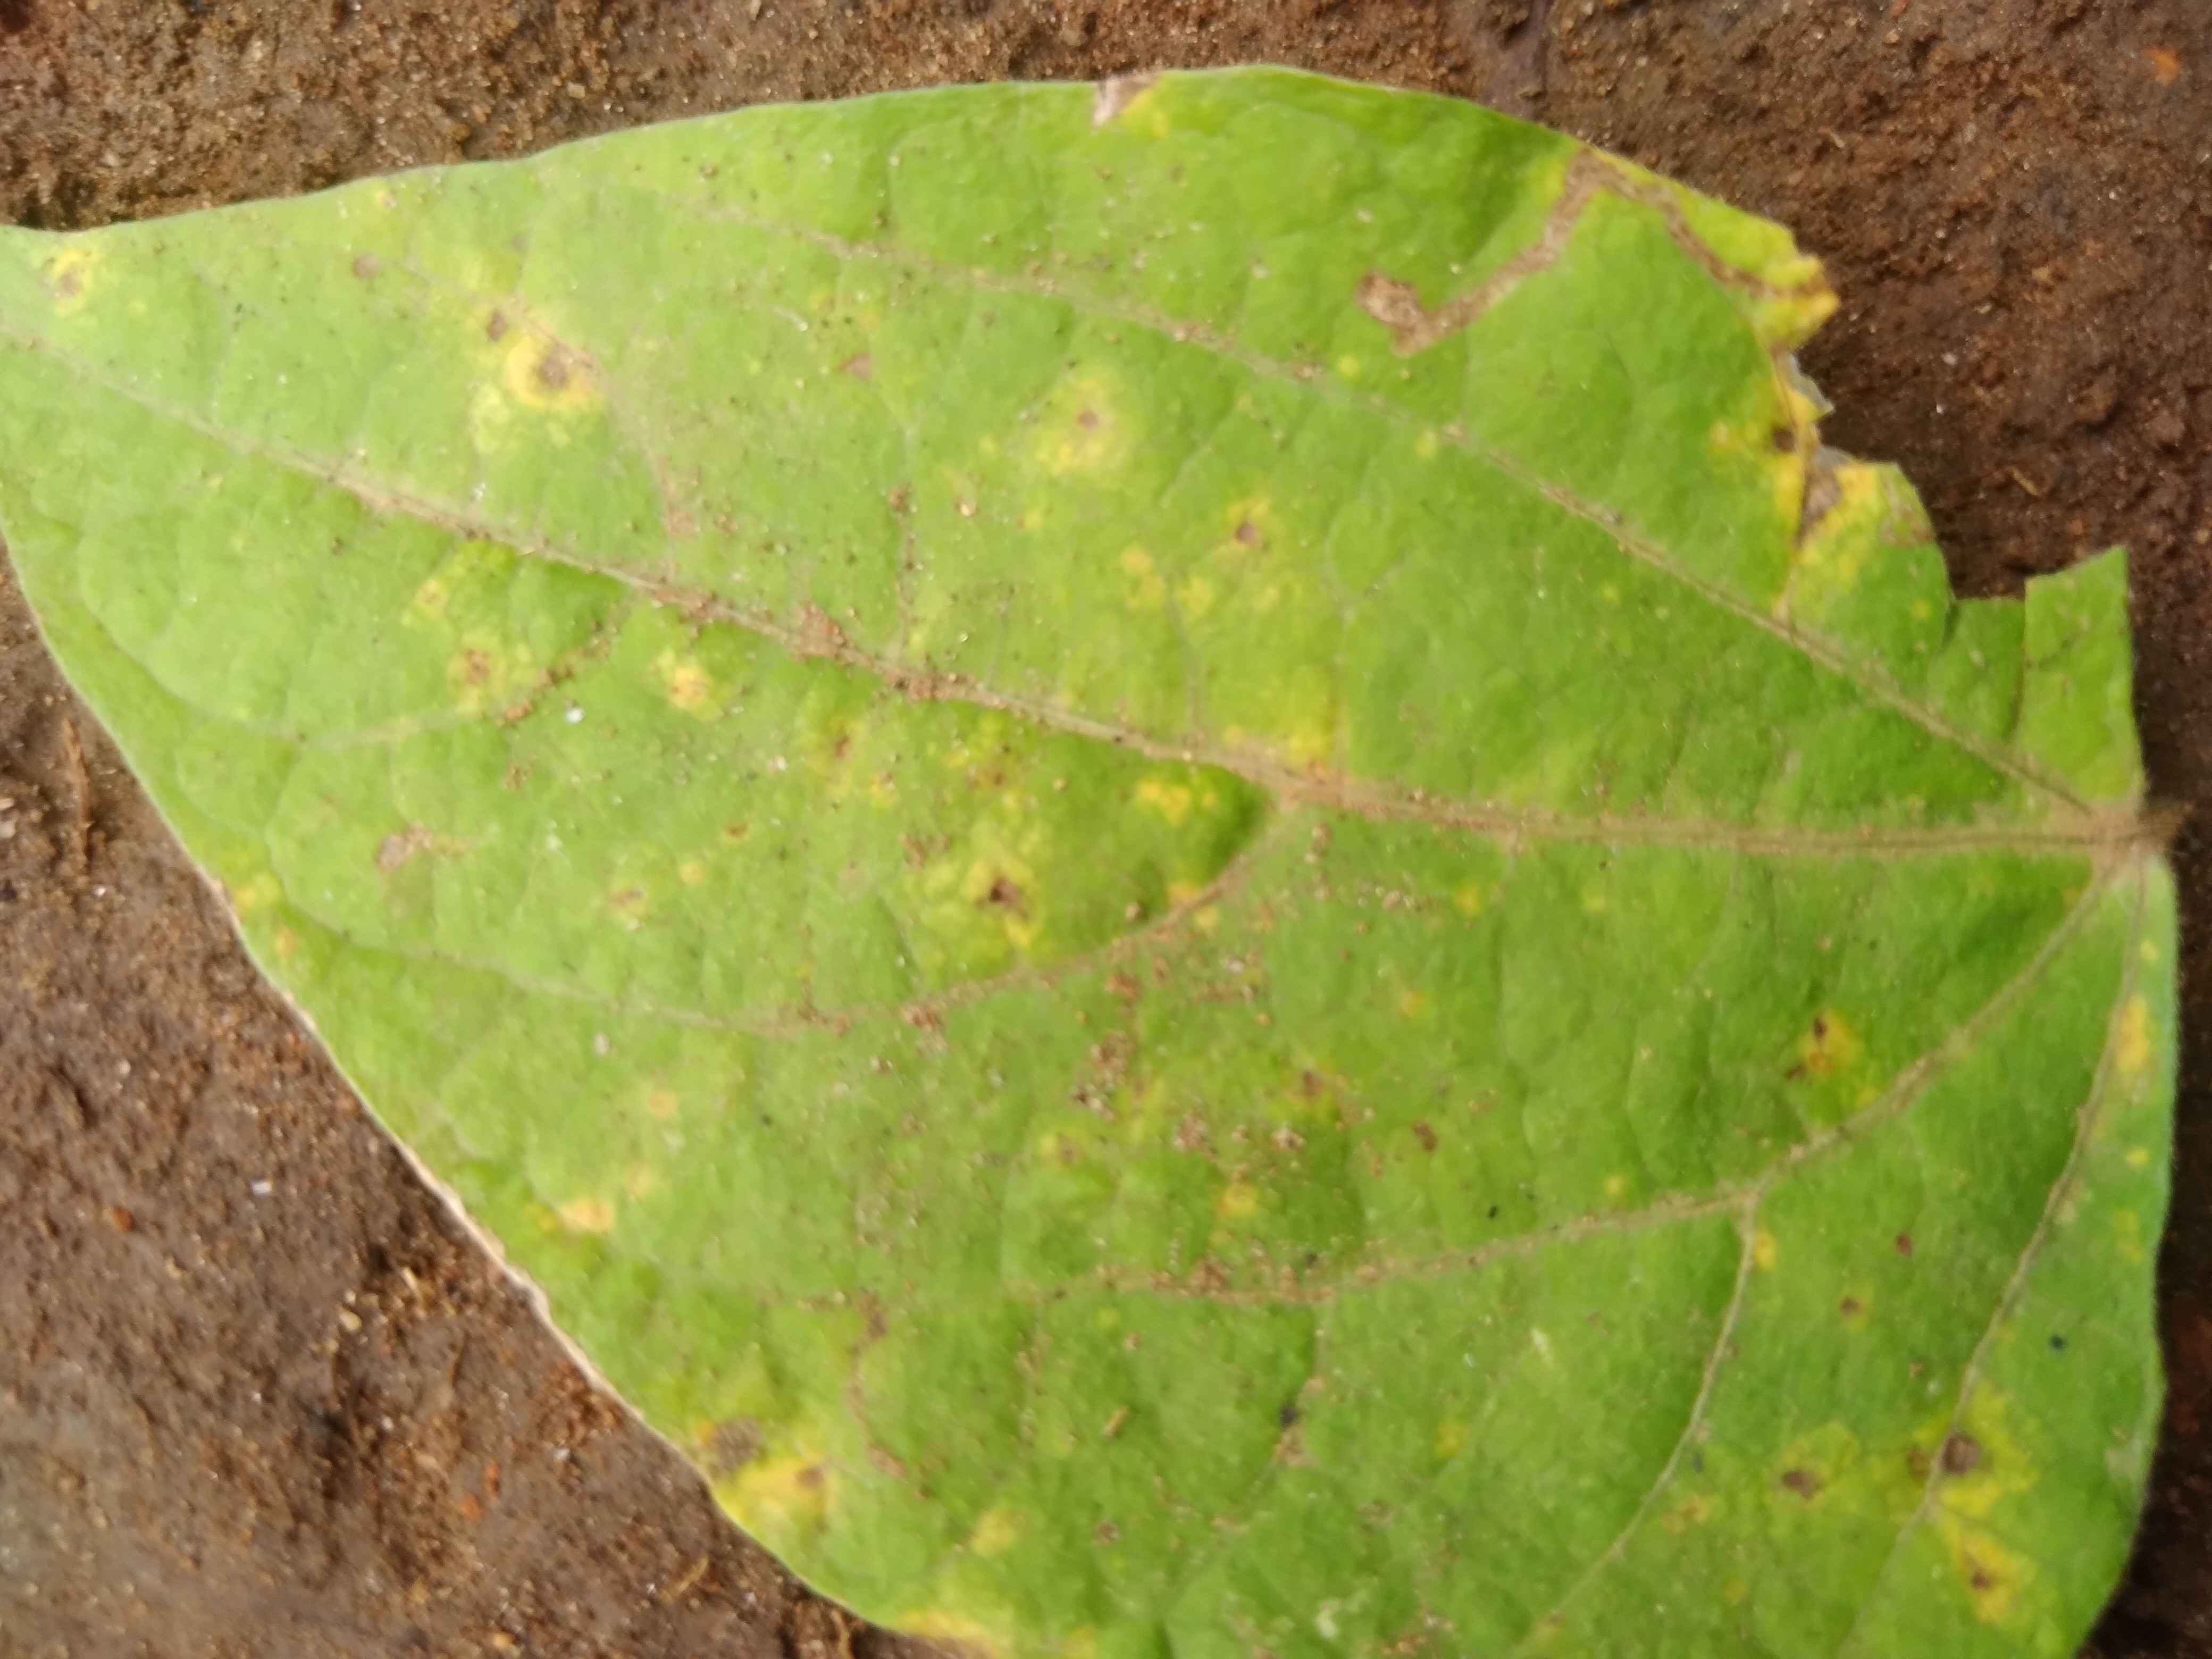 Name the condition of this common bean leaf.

rust
